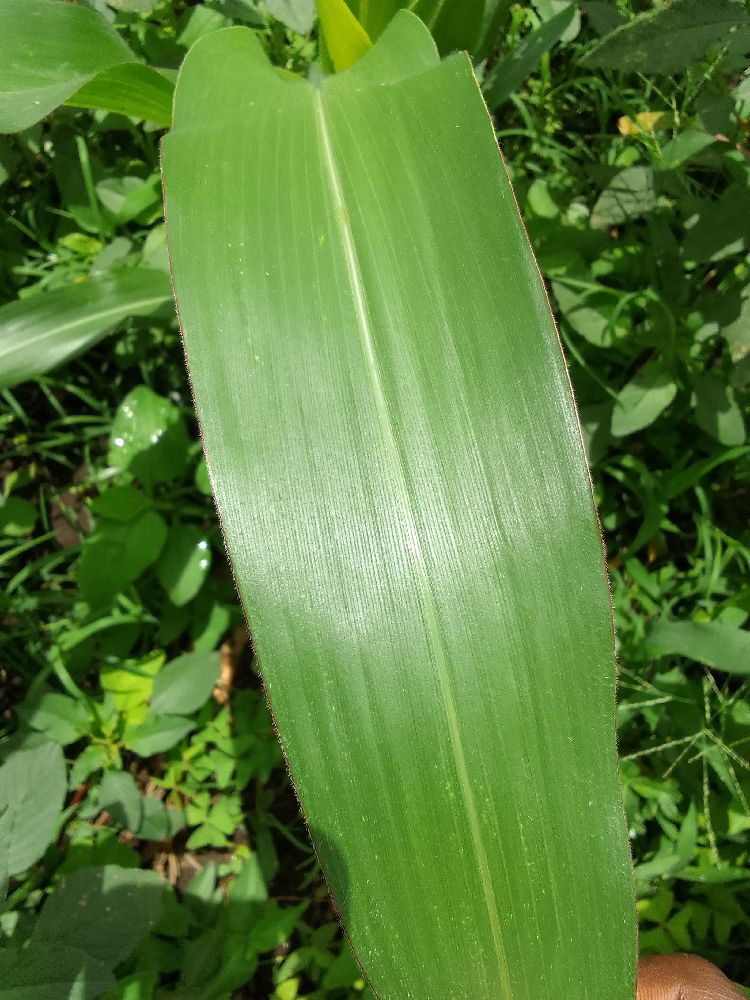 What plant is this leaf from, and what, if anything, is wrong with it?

maize, healthy
